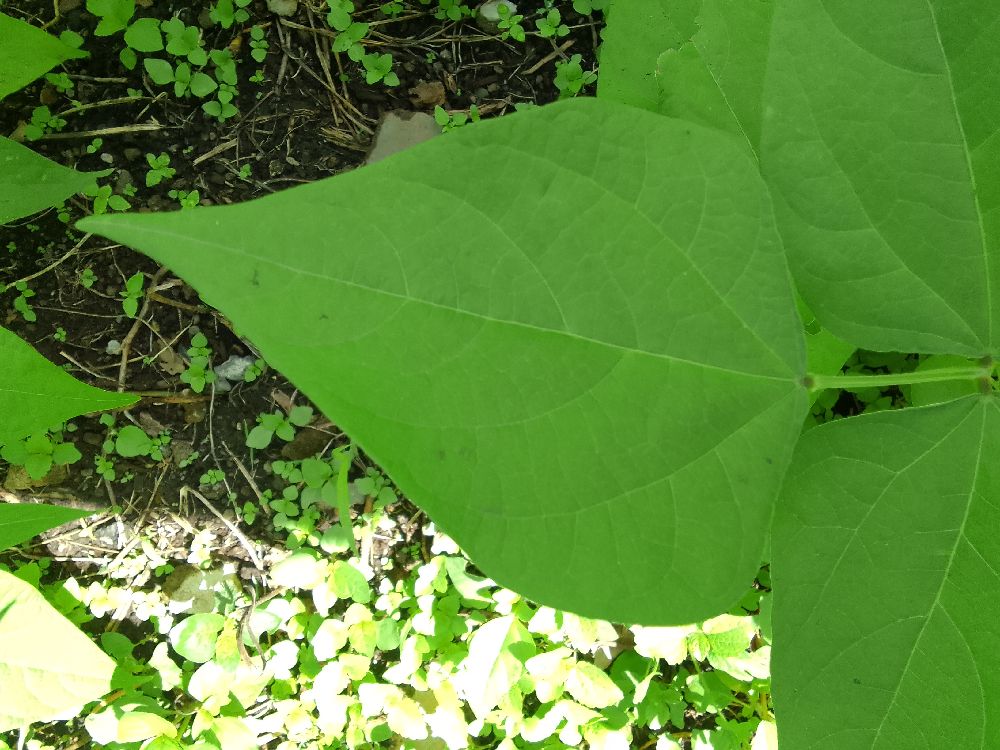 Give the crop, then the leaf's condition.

common bean, healthy
